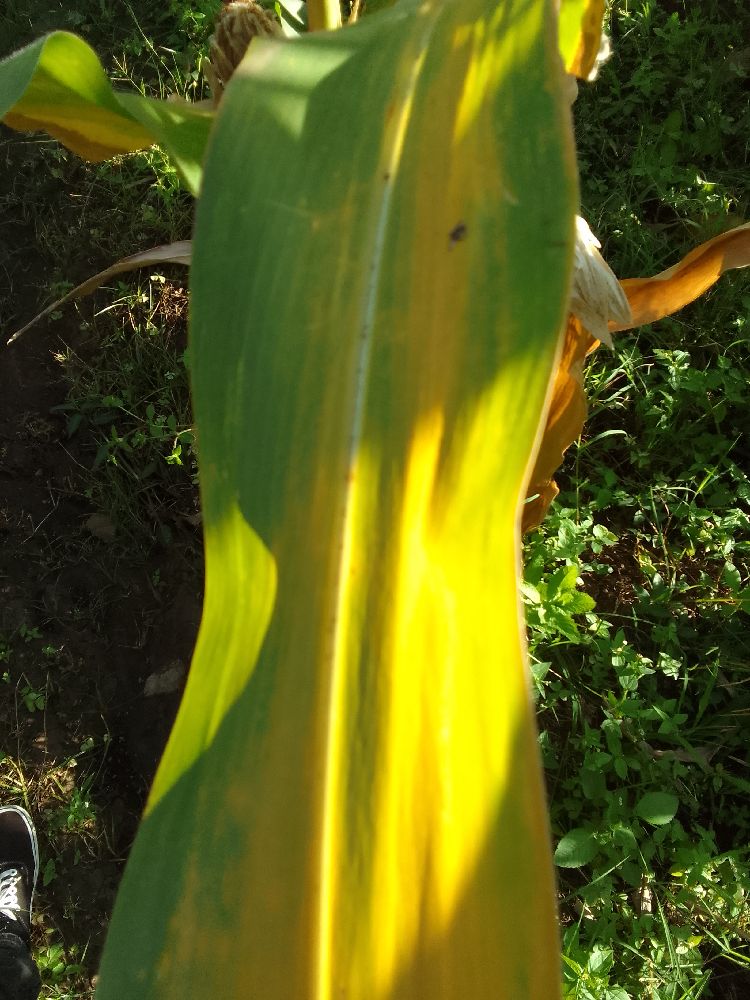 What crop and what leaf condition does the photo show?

maize, maize lethal necrosis
